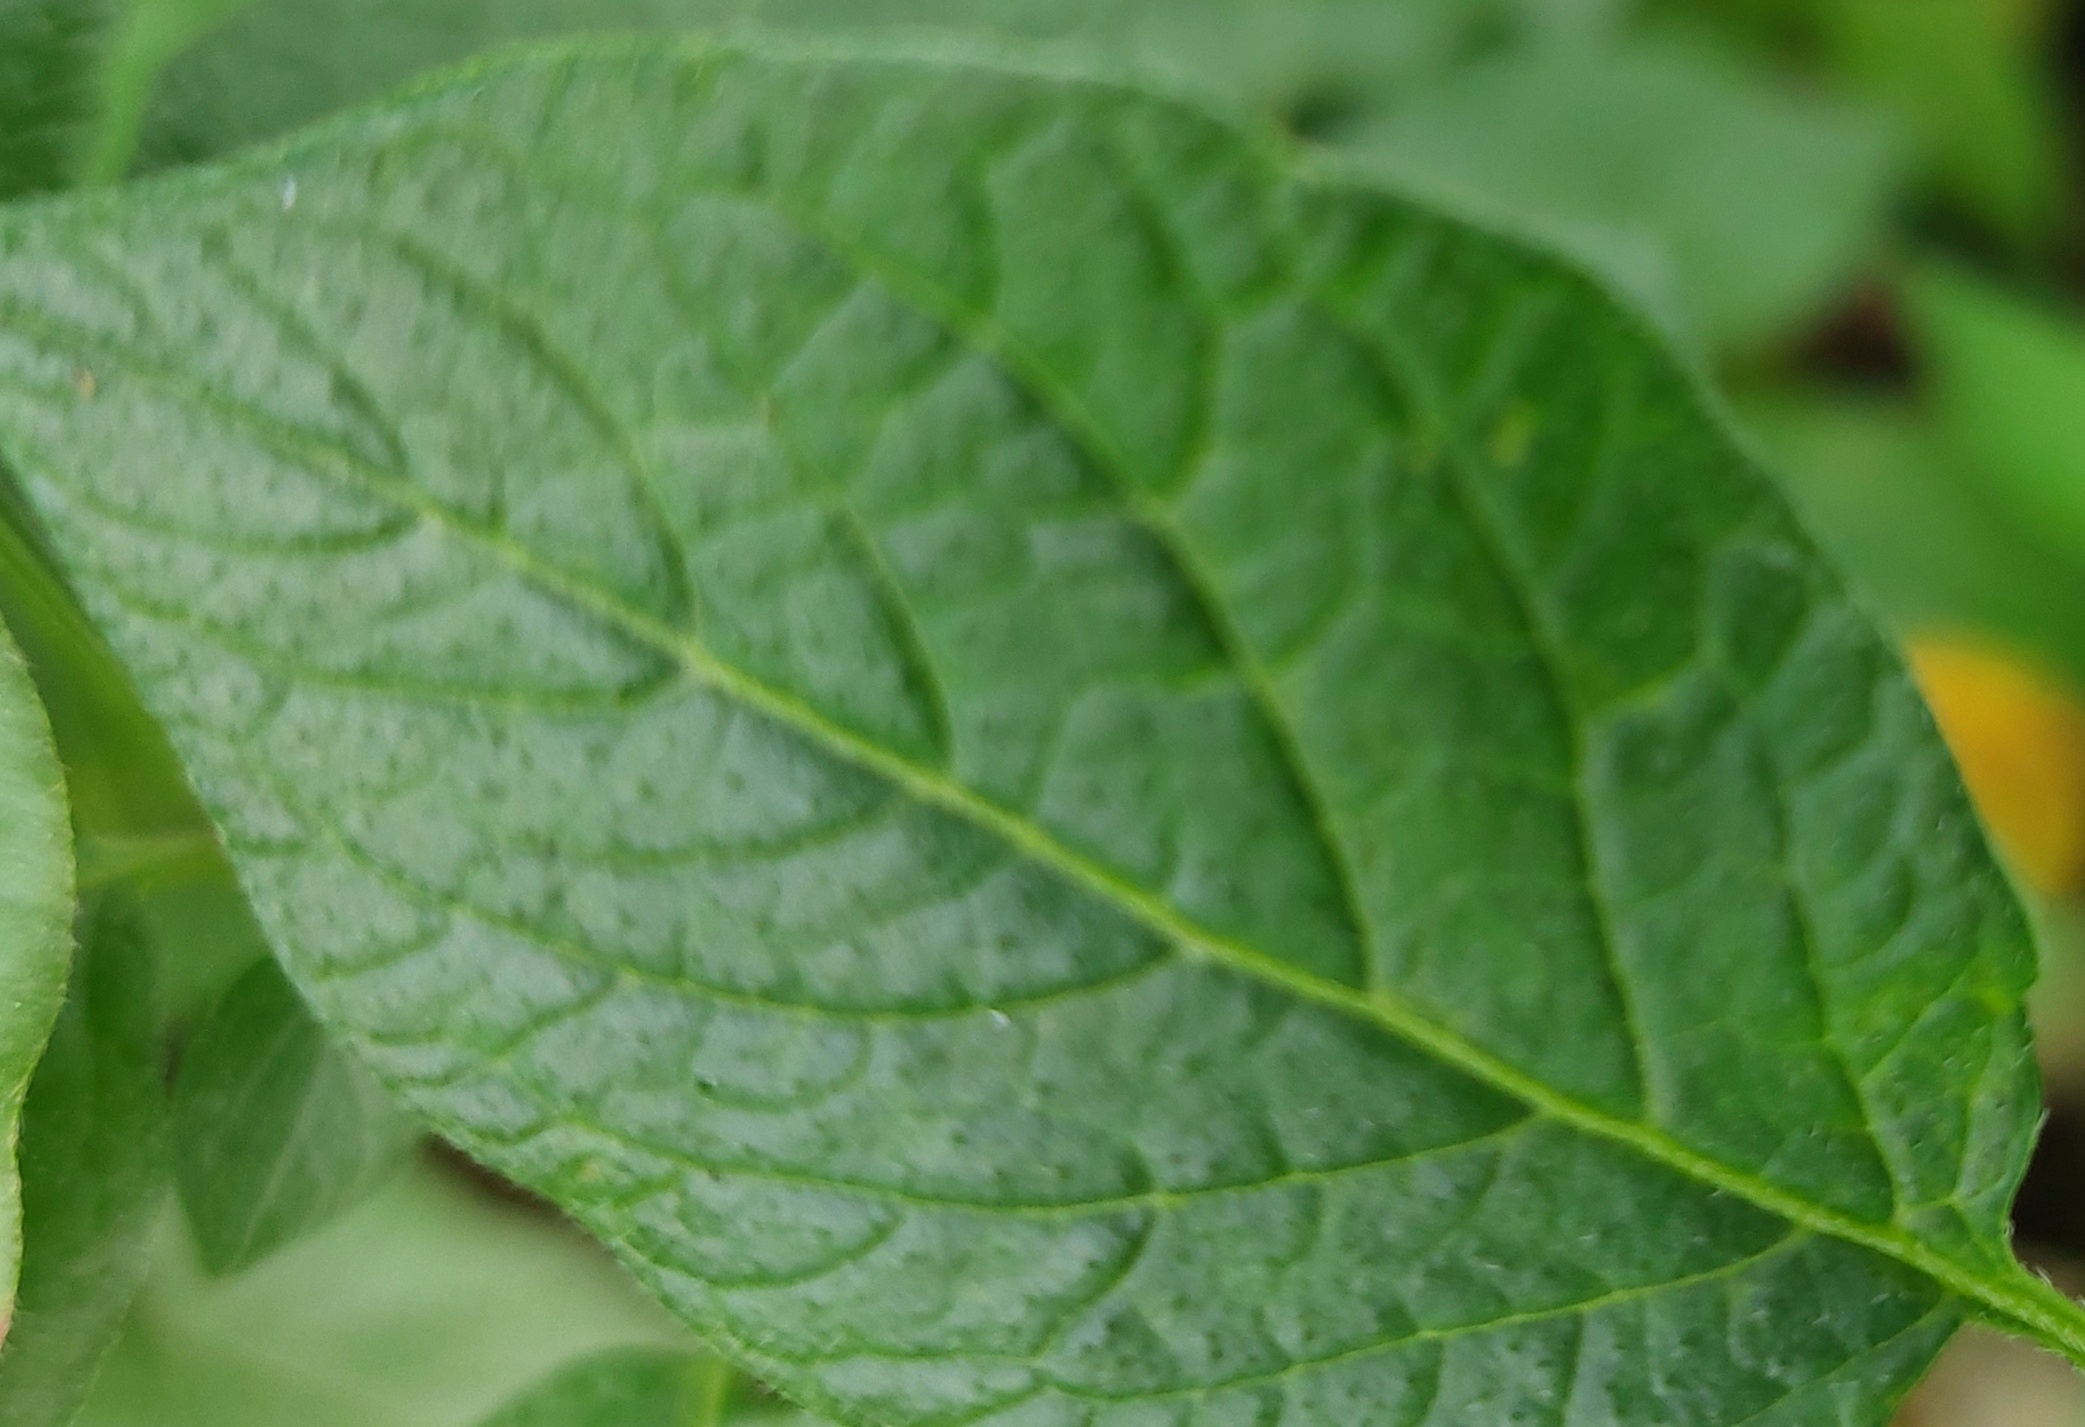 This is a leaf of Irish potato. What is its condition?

healthy
